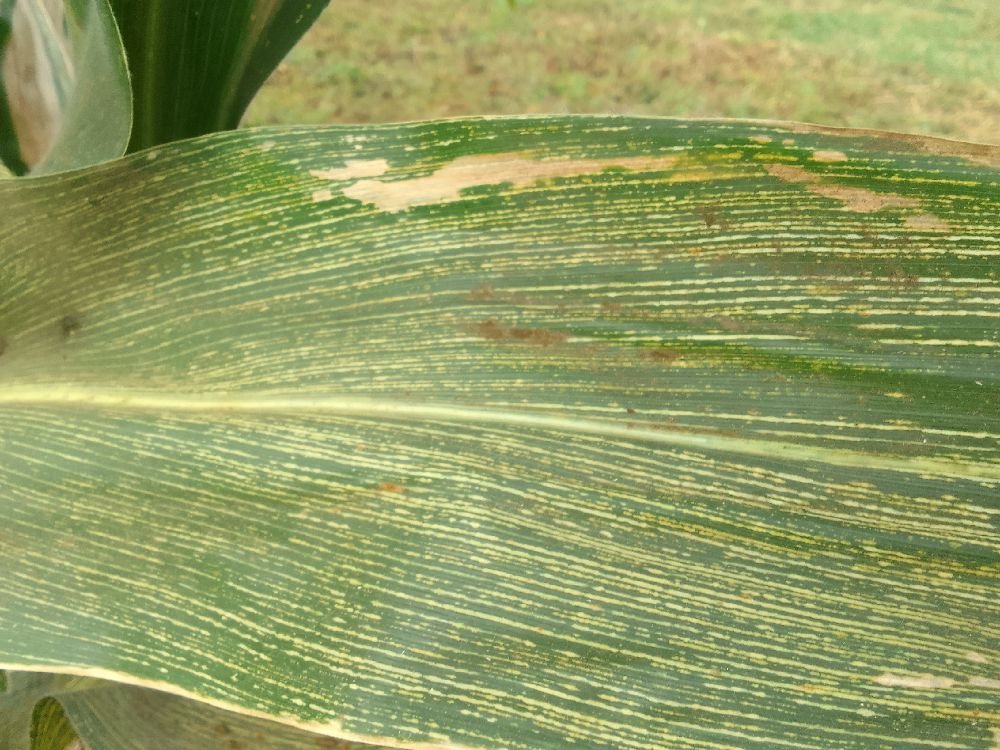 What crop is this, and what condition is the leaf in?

maize, maize streak virus
